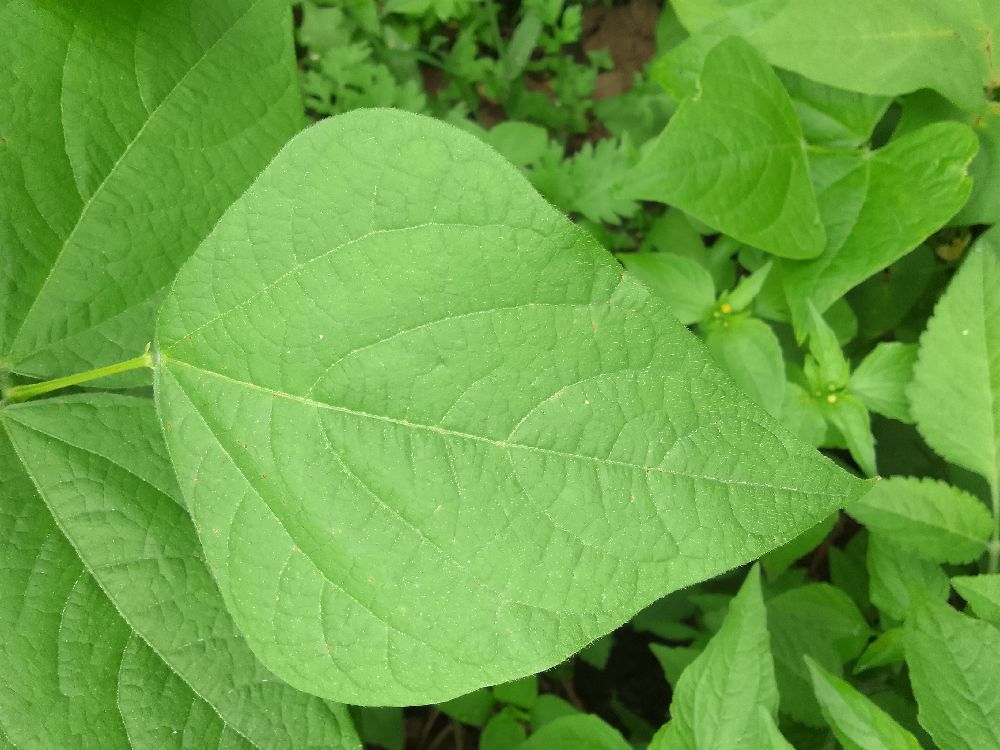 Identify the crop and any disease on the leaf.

common bean, healthy
